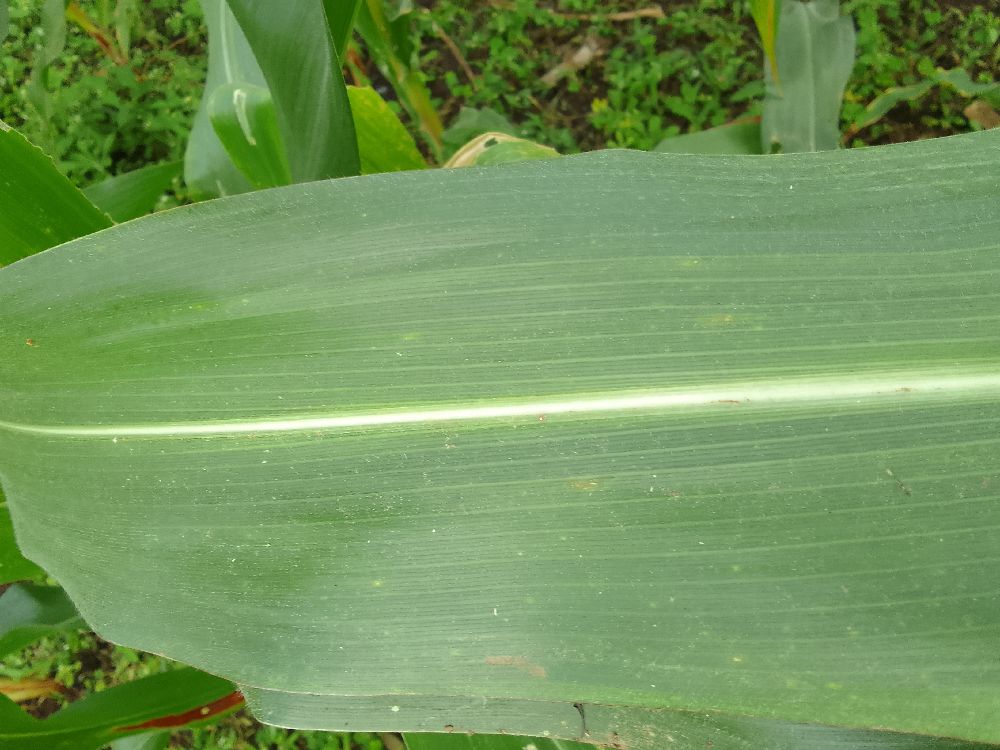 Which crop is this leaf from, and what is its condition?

maize, healthy
